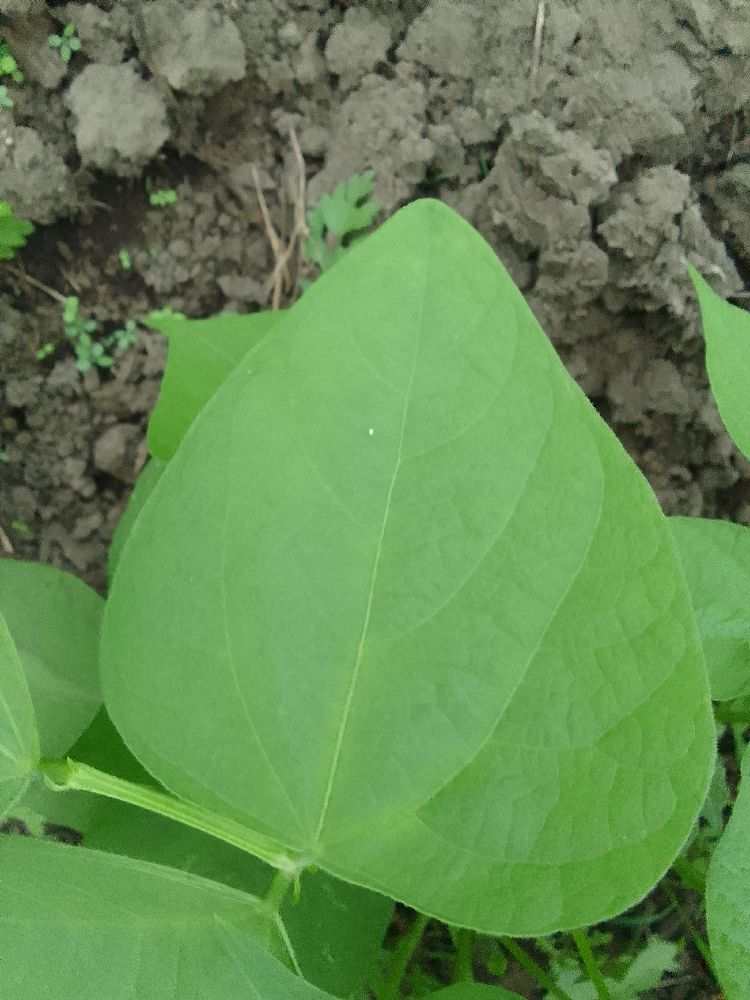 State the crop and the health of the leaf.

common bean, healthy
